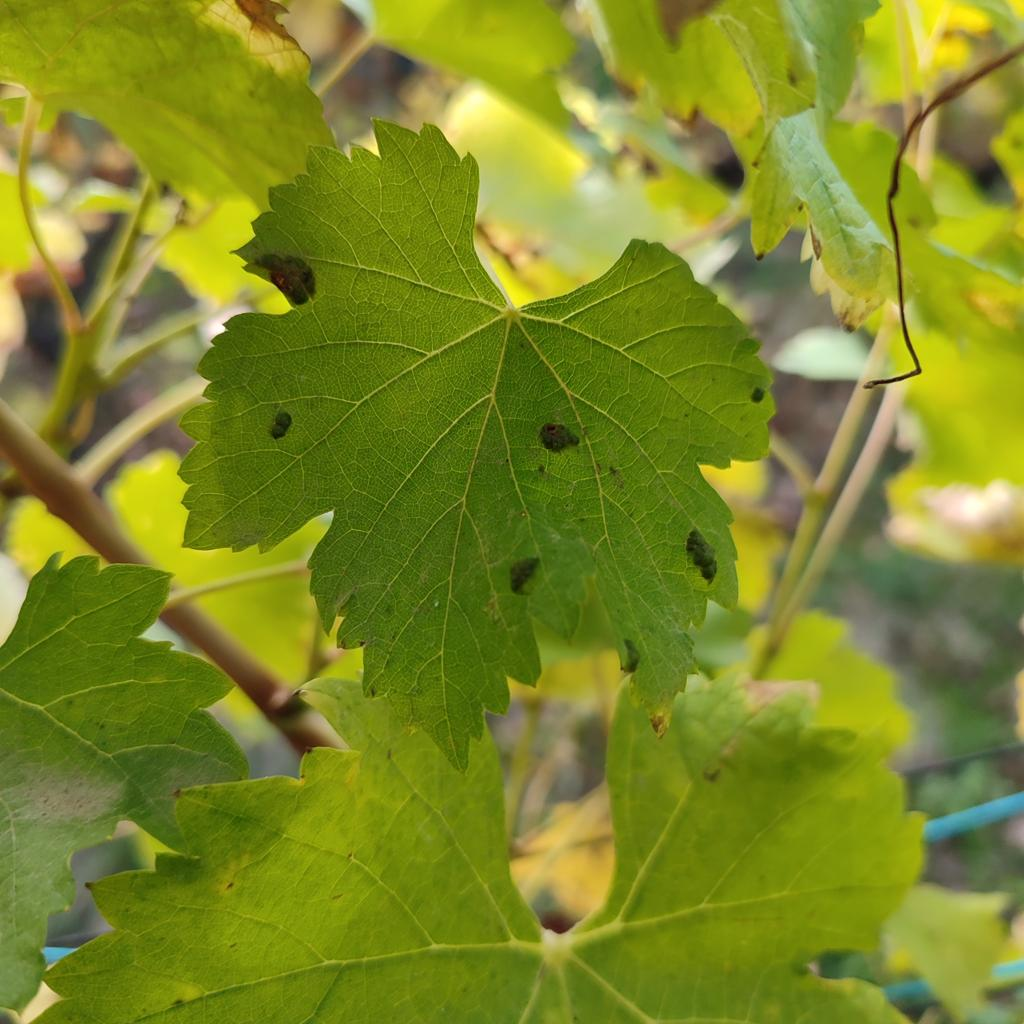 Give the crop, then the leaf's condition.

grapevine, erineum mite
